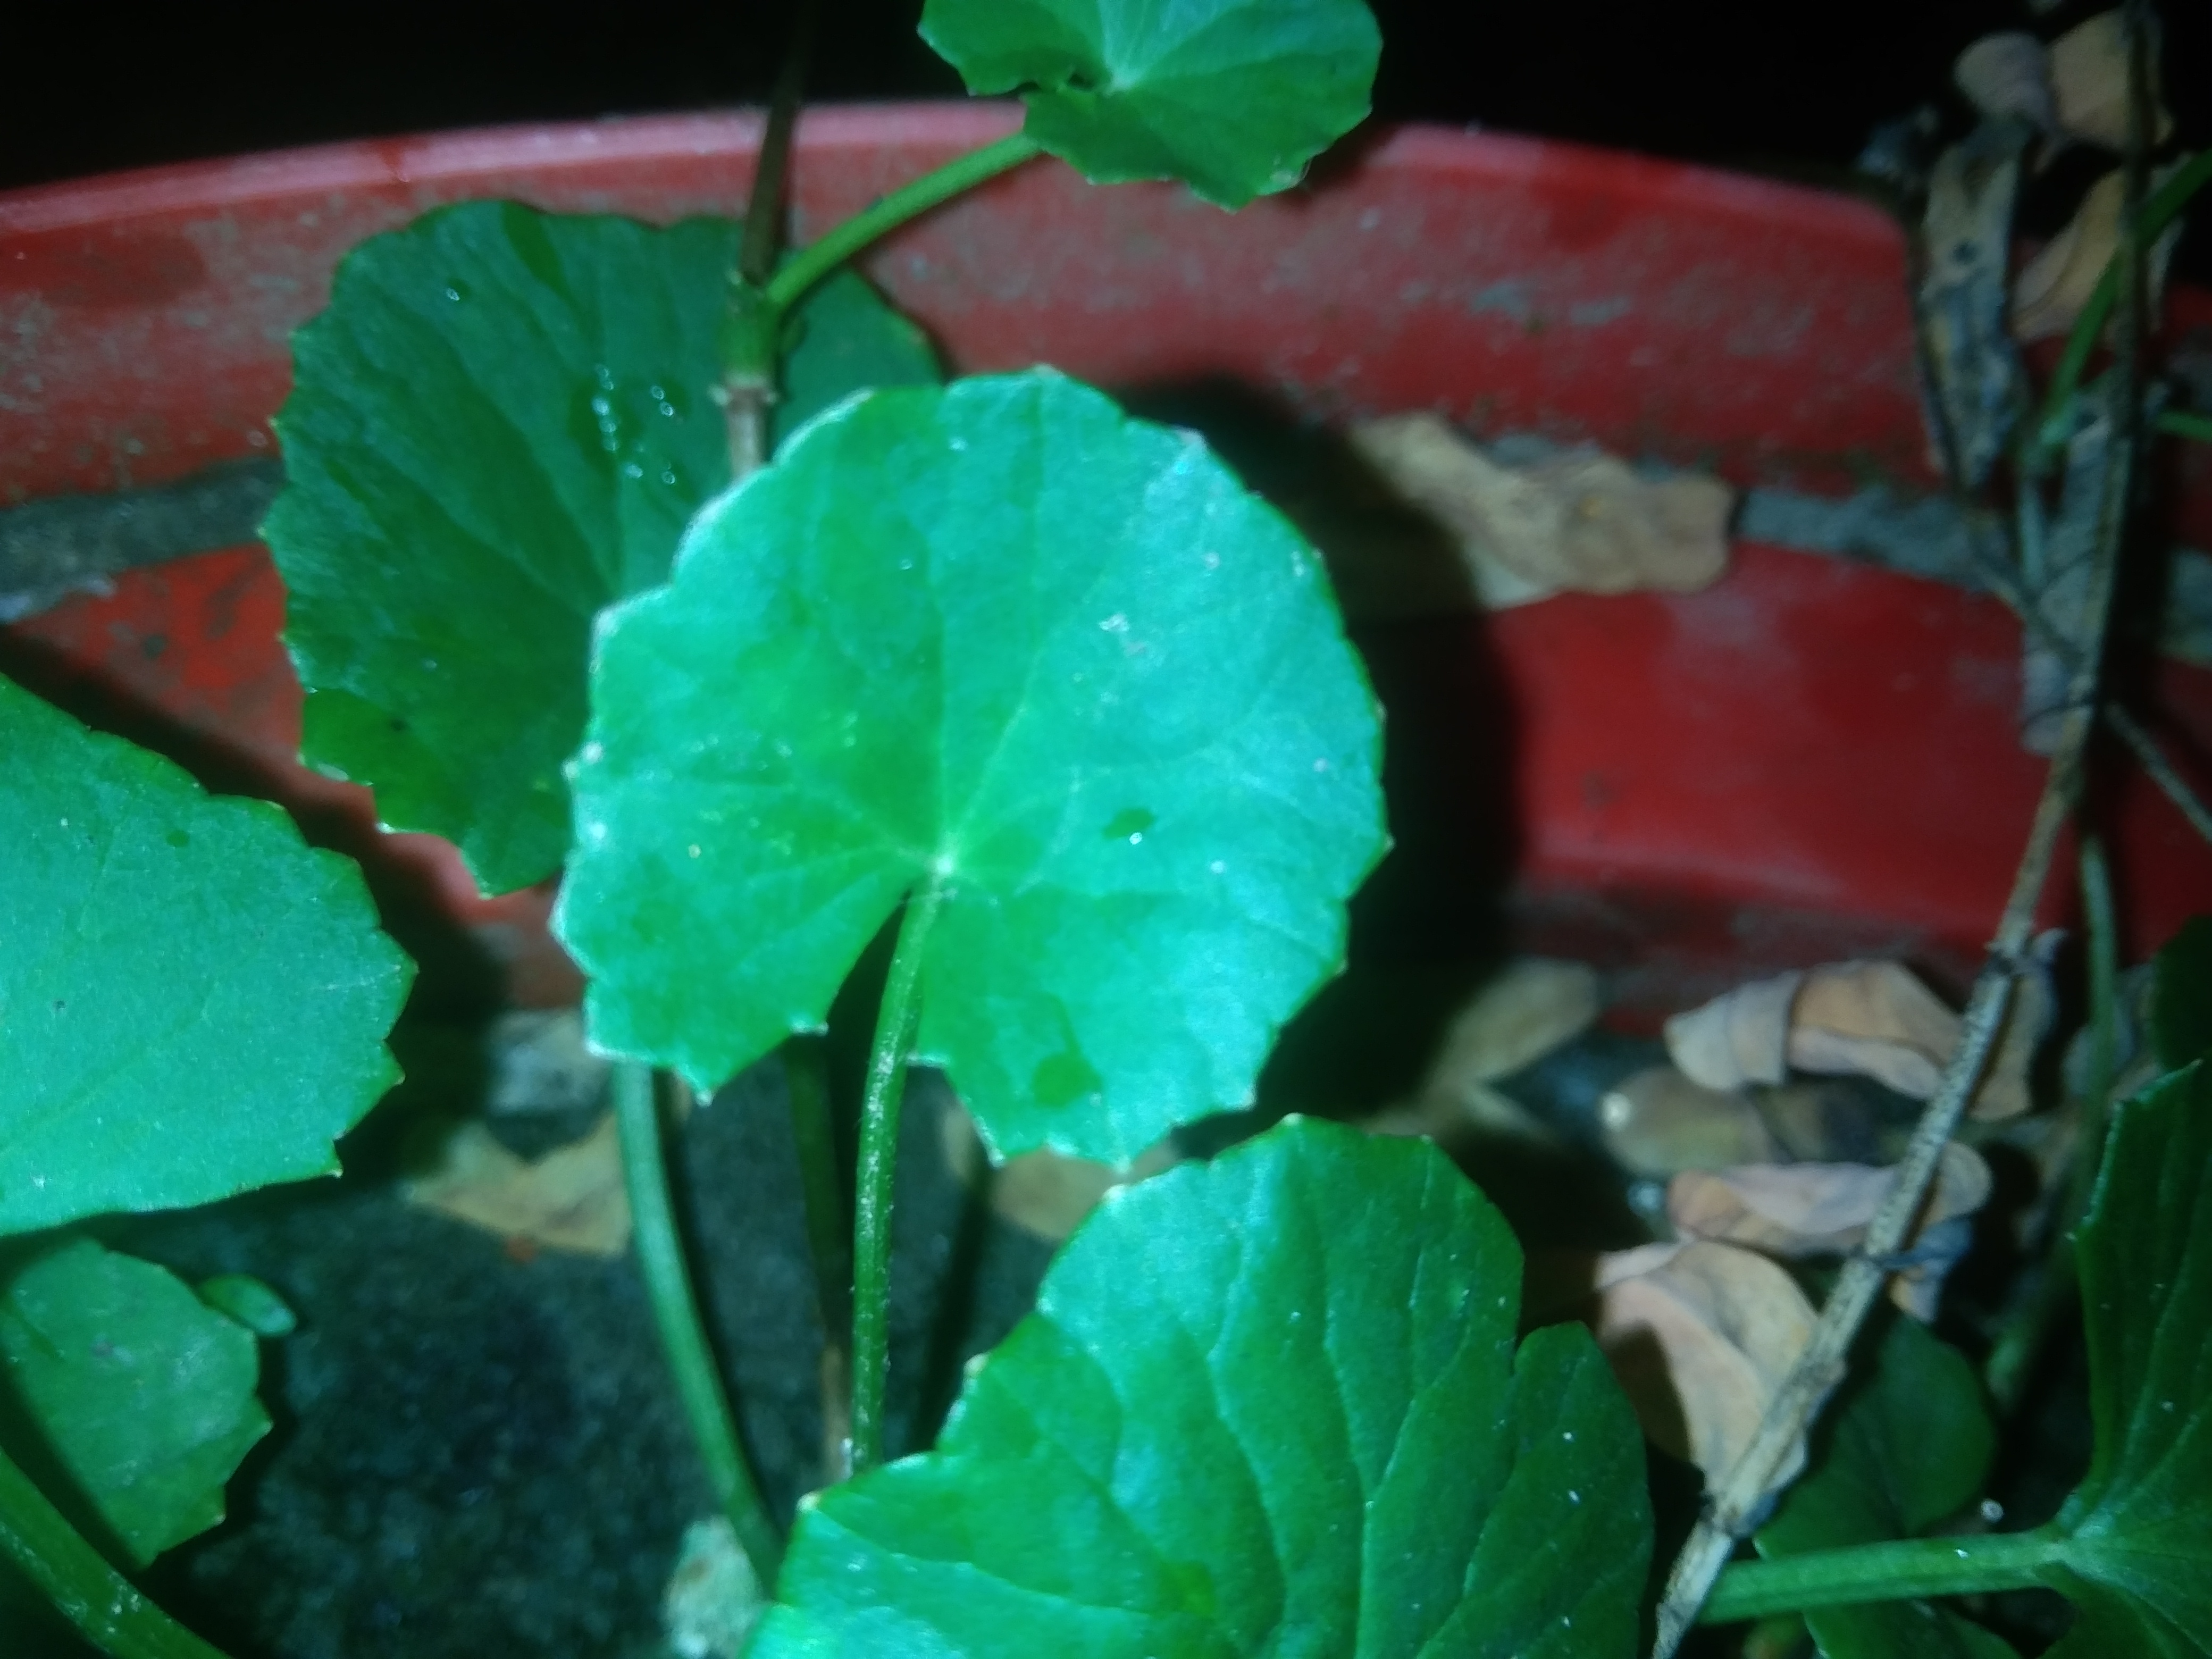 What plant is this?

thankuni
